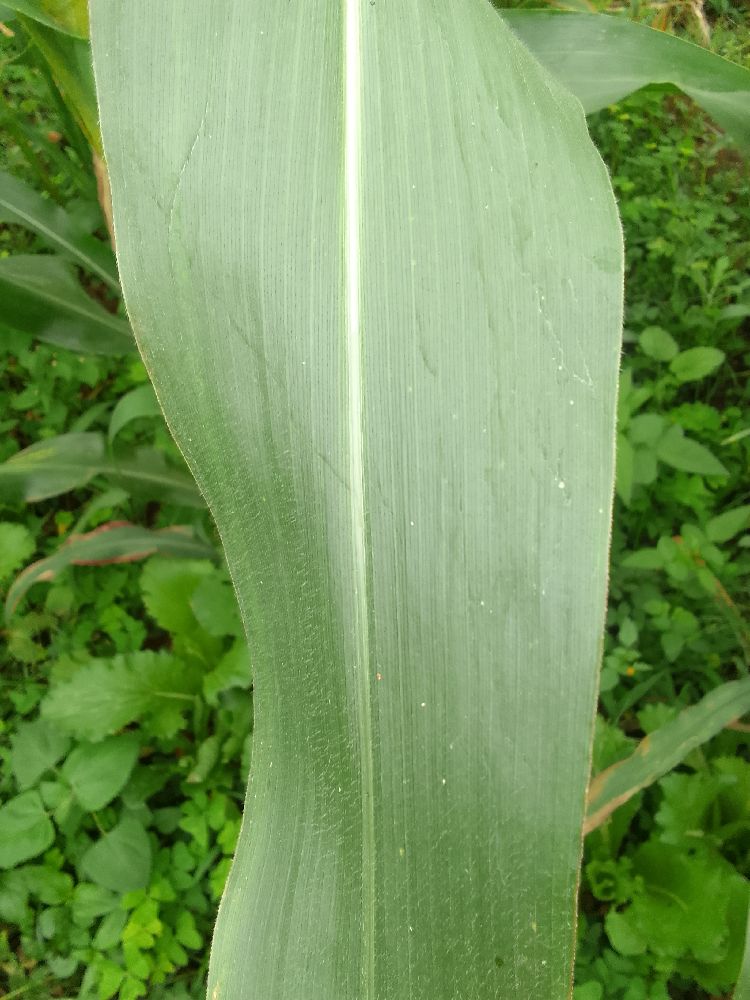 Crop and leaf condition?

maize, healthy
